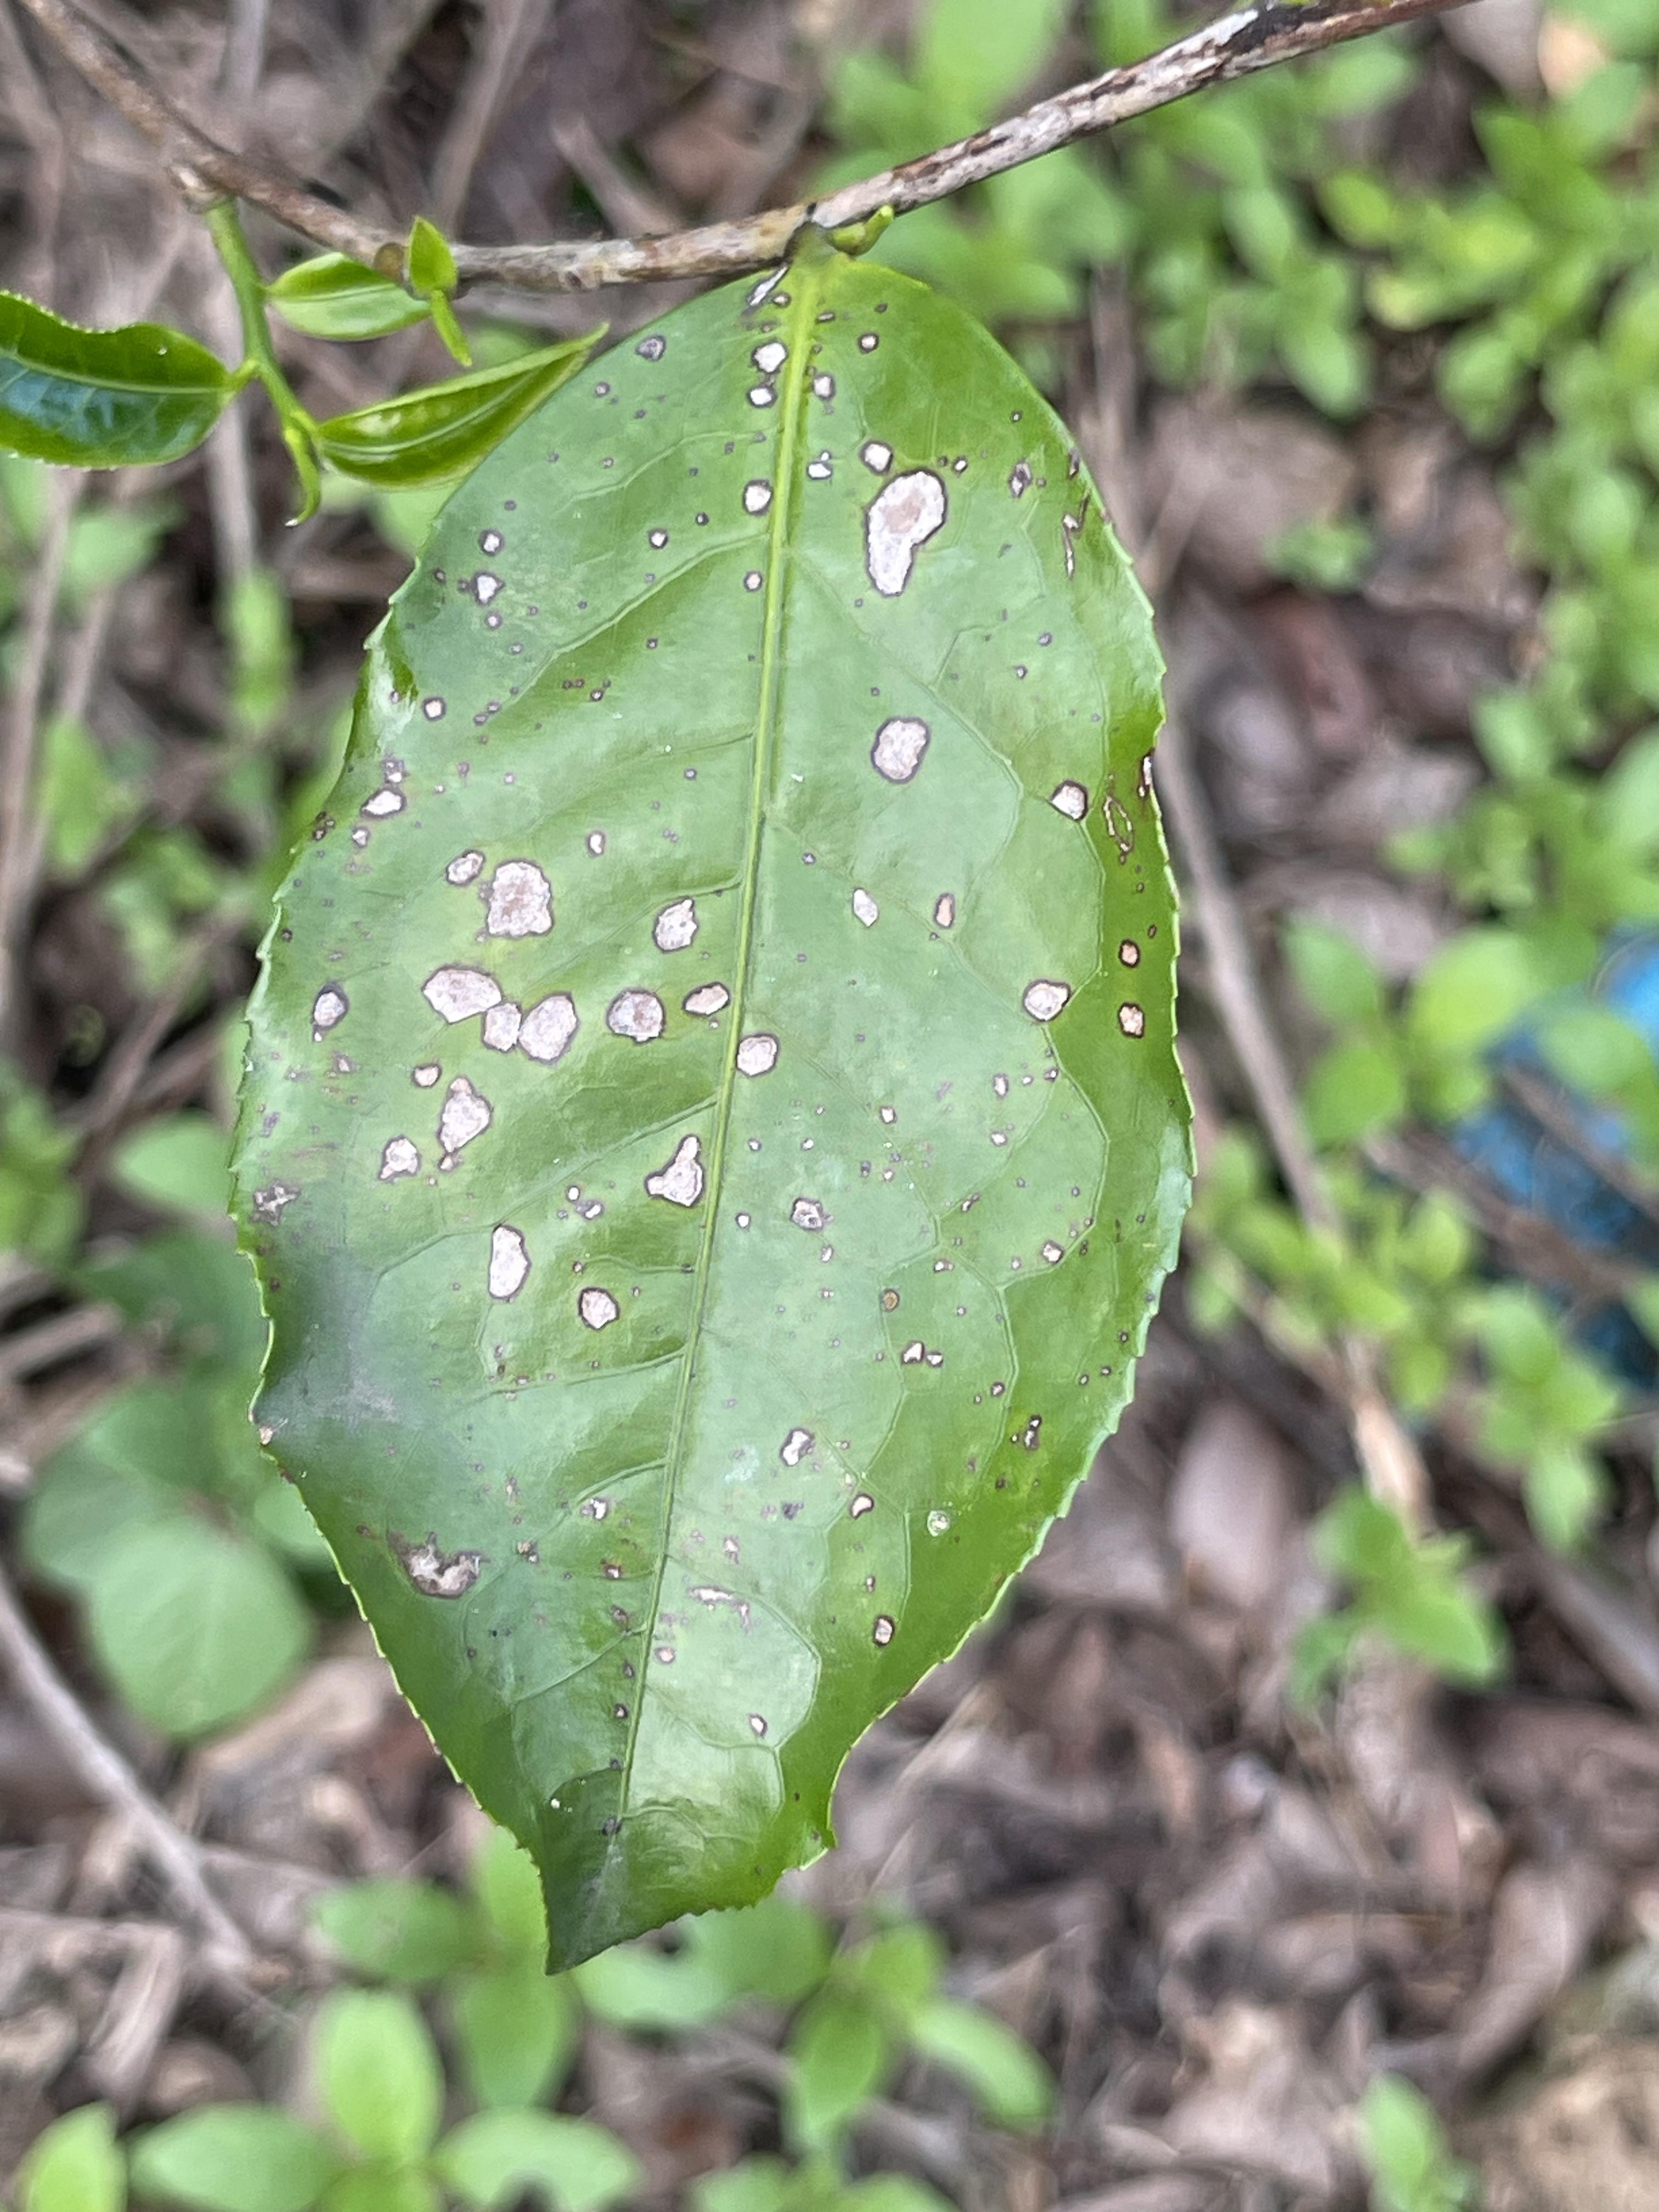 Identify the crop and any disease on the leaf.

tea, red rust
